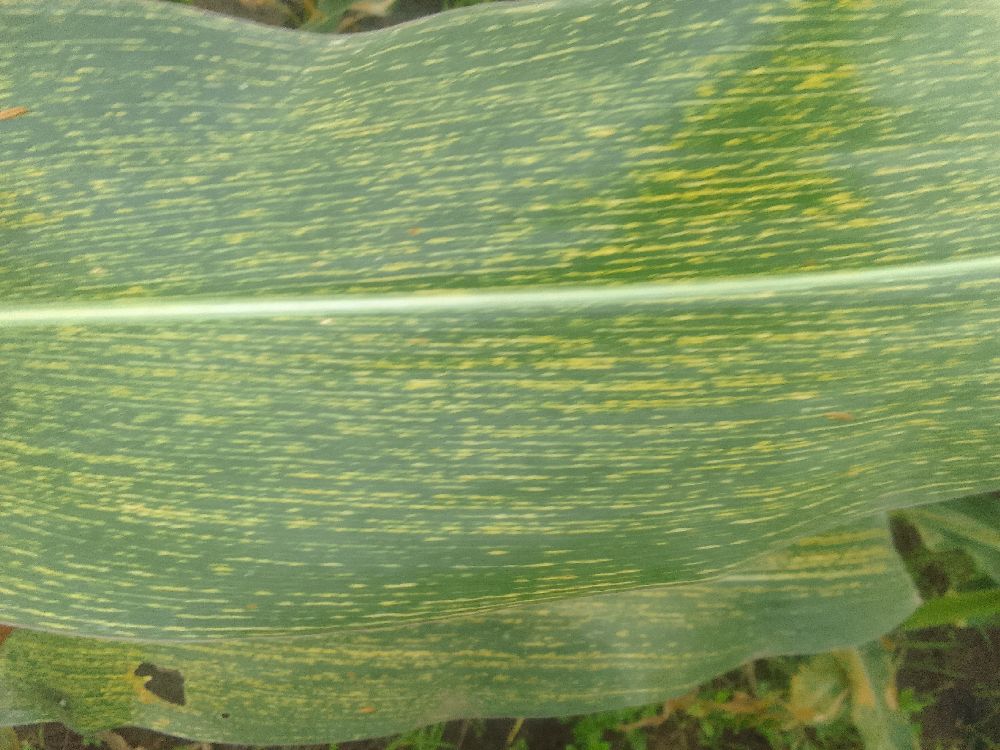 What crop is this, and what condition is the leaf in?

maize, maize streak virus
